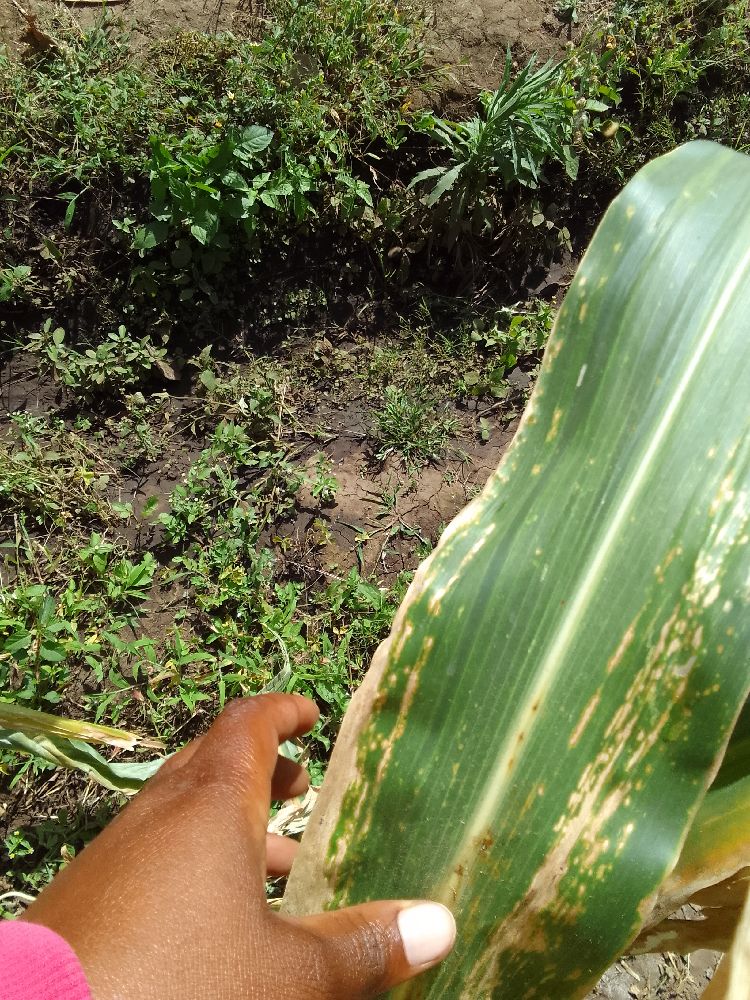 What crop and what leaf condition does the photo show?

maize, maize lethal necrosis
